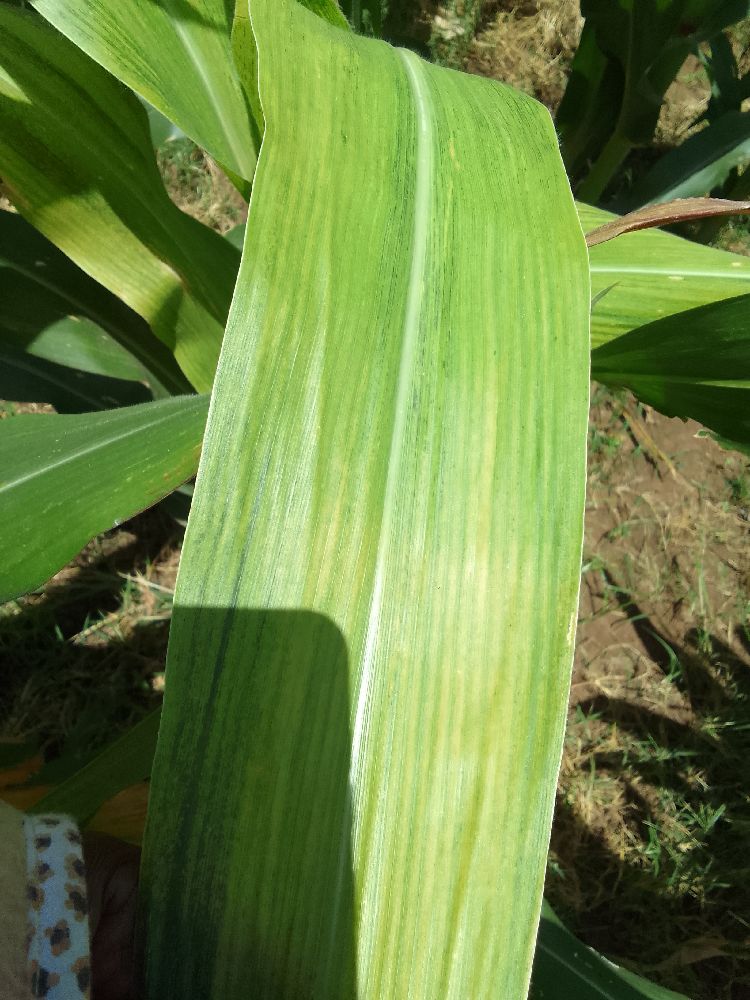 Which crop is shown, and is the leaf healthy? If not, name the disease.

maize, maize lethal necrosis
